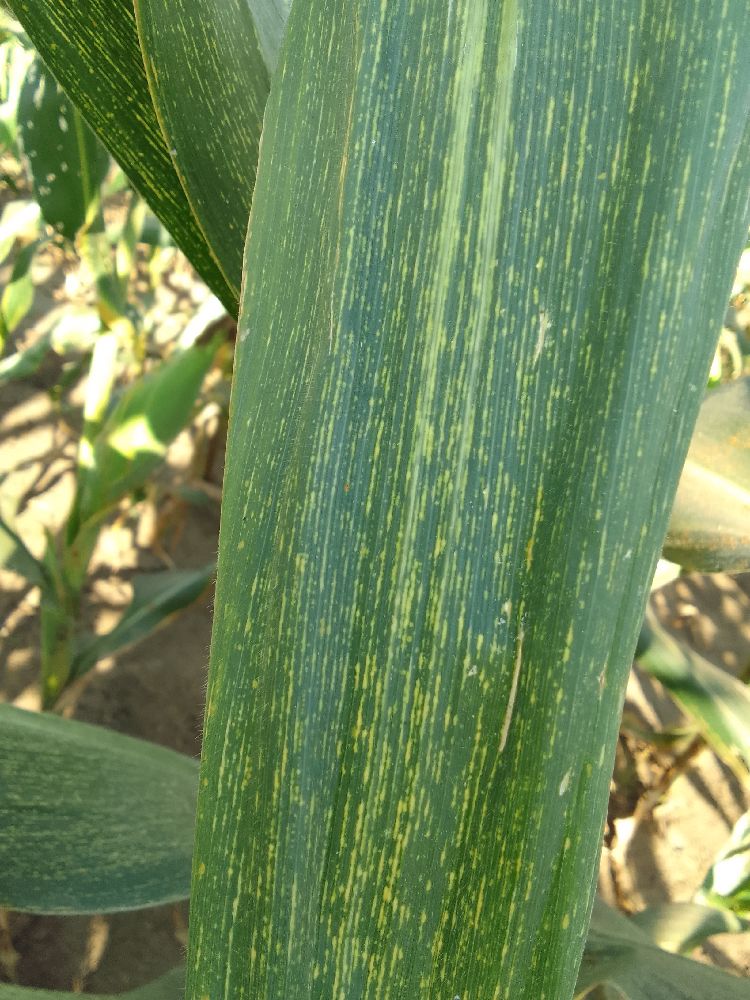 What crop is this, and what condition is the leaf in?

maize, maize streak virus
